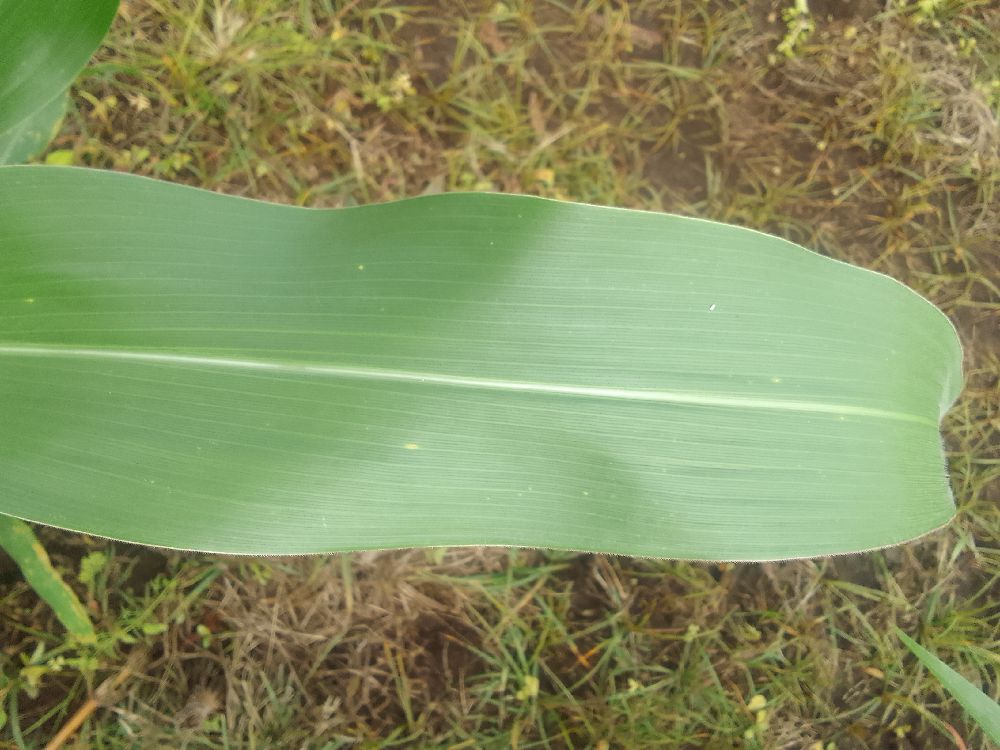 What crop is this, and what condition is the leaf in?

maize, healthy
